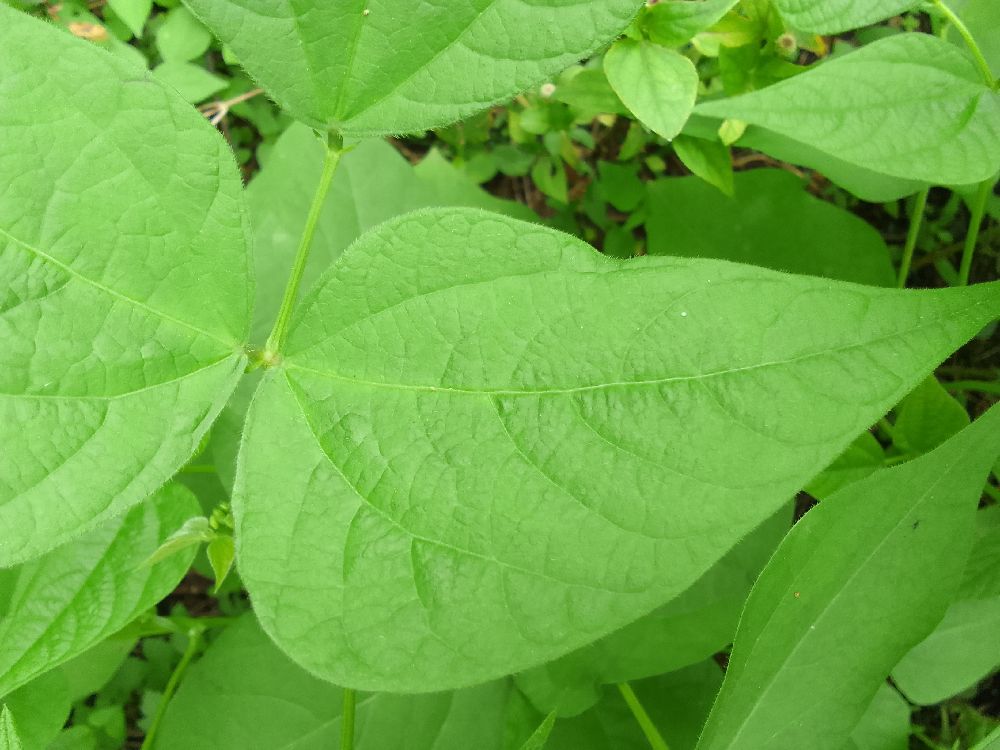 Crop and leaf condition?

common bean, healthy
